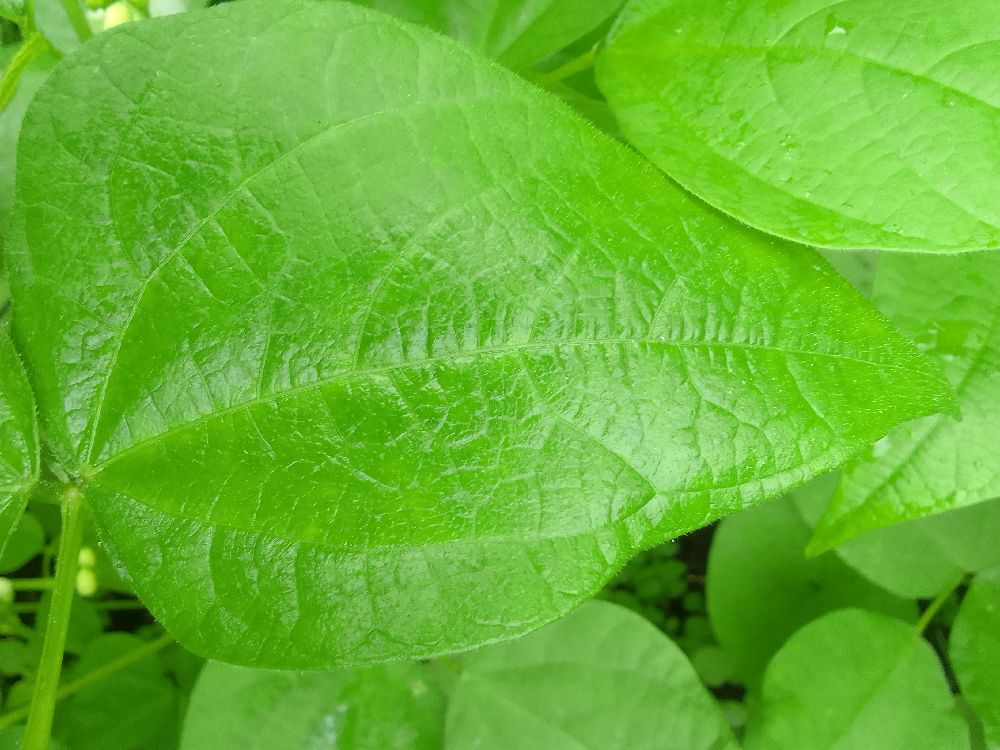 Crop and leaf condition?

common bean, healthy
